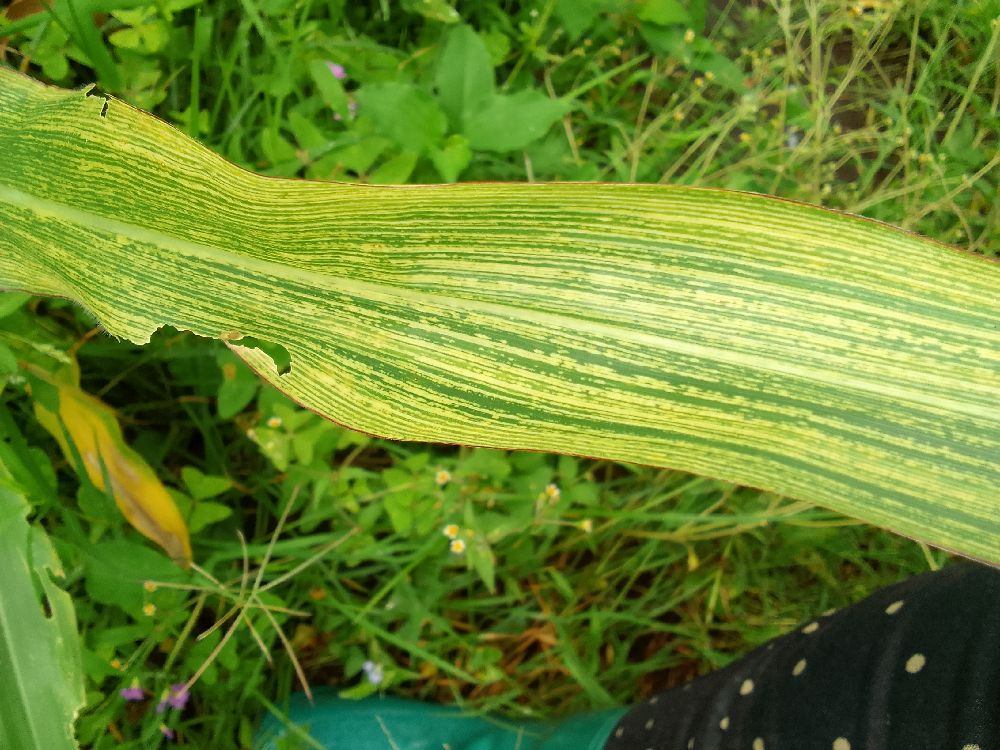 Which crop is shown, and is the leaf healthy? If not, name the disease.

maize, maize streak virus
